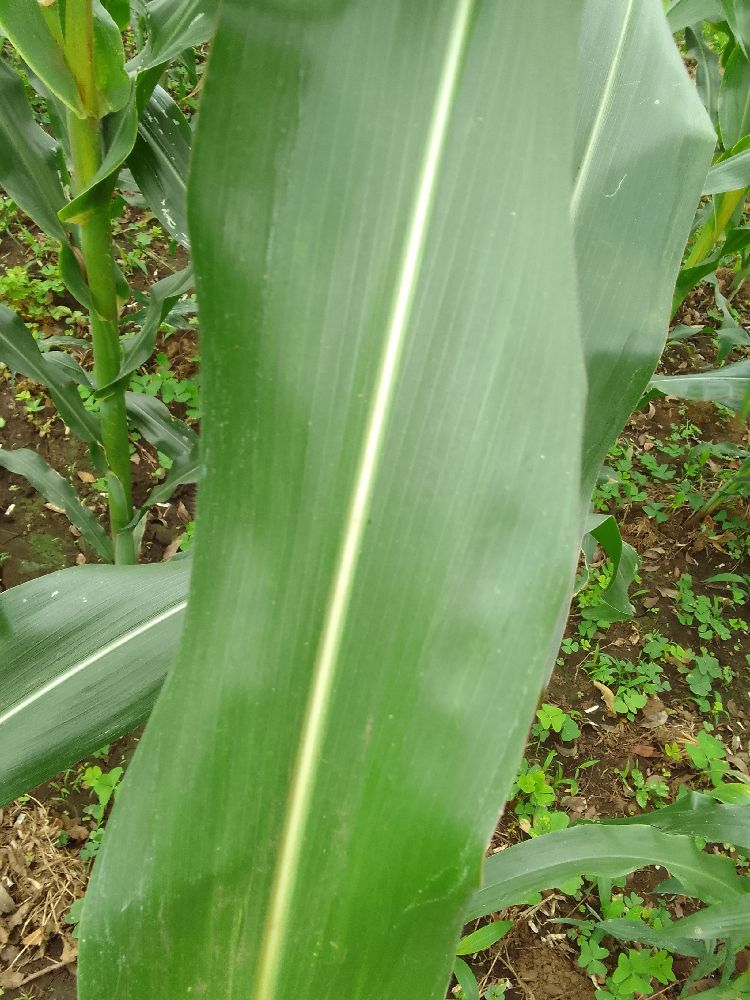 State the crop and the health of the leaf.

maize, healthy
